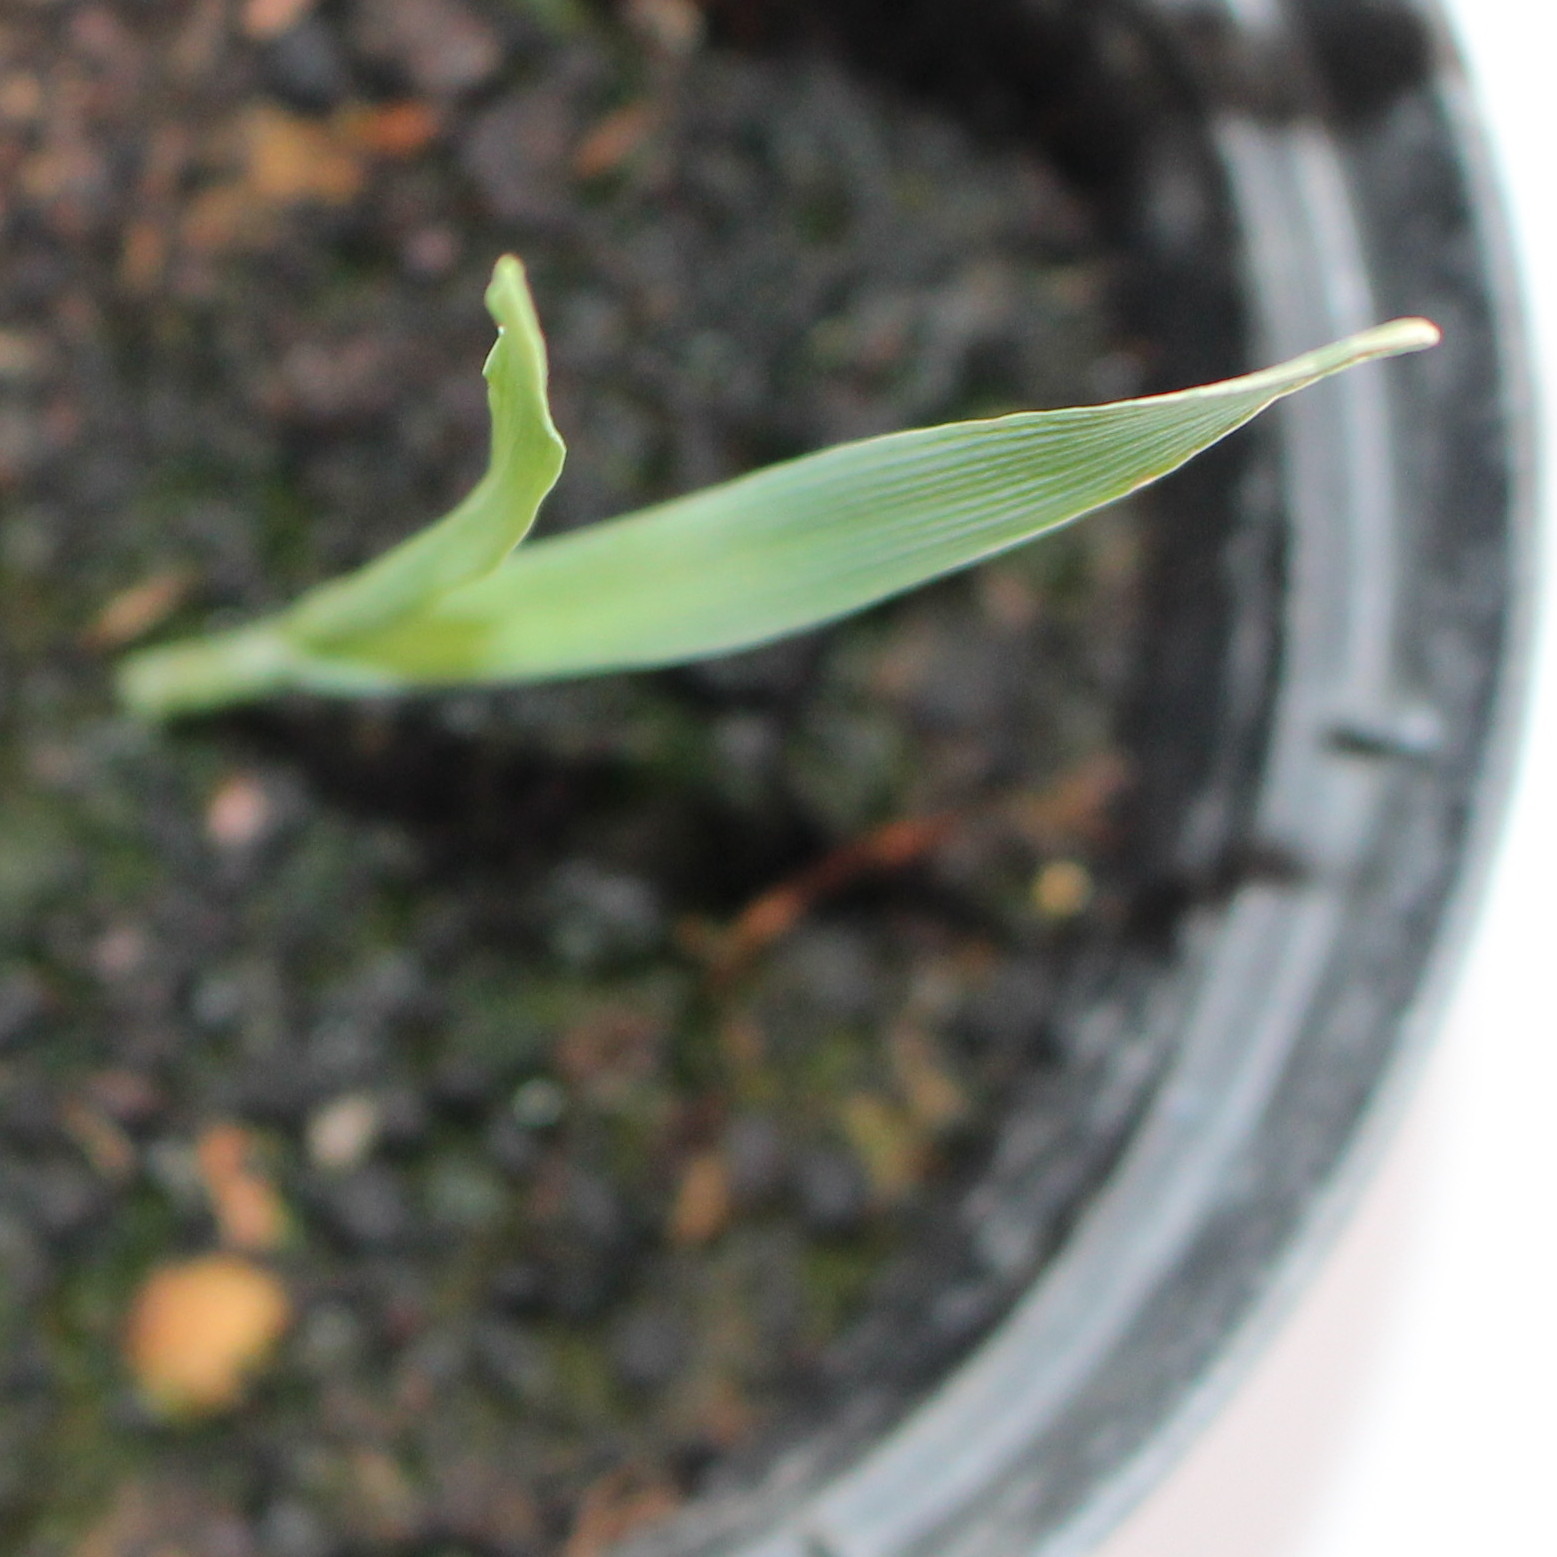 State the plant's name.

Avena sterilis
